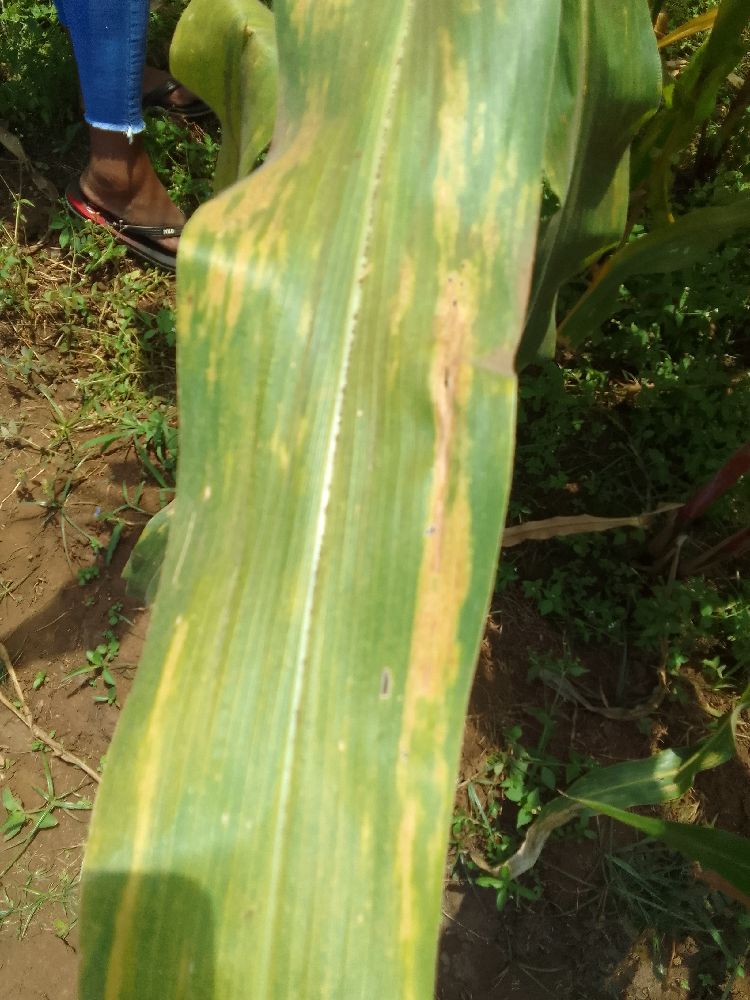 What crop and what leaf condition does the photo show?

maize, maize lethal necrosis
